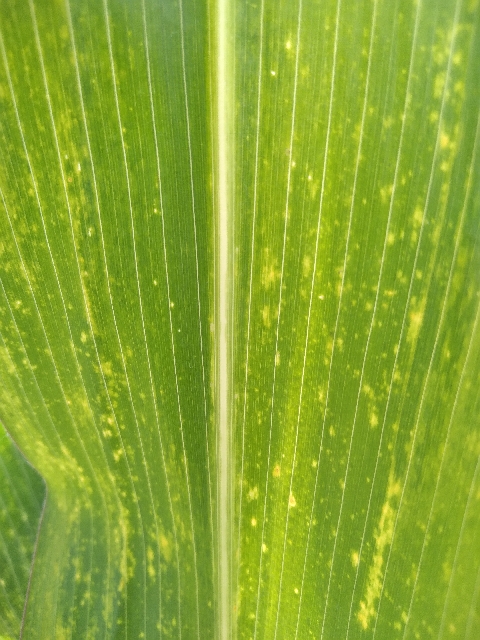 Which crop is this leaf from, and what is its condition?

maize, maize lethal necrosis
